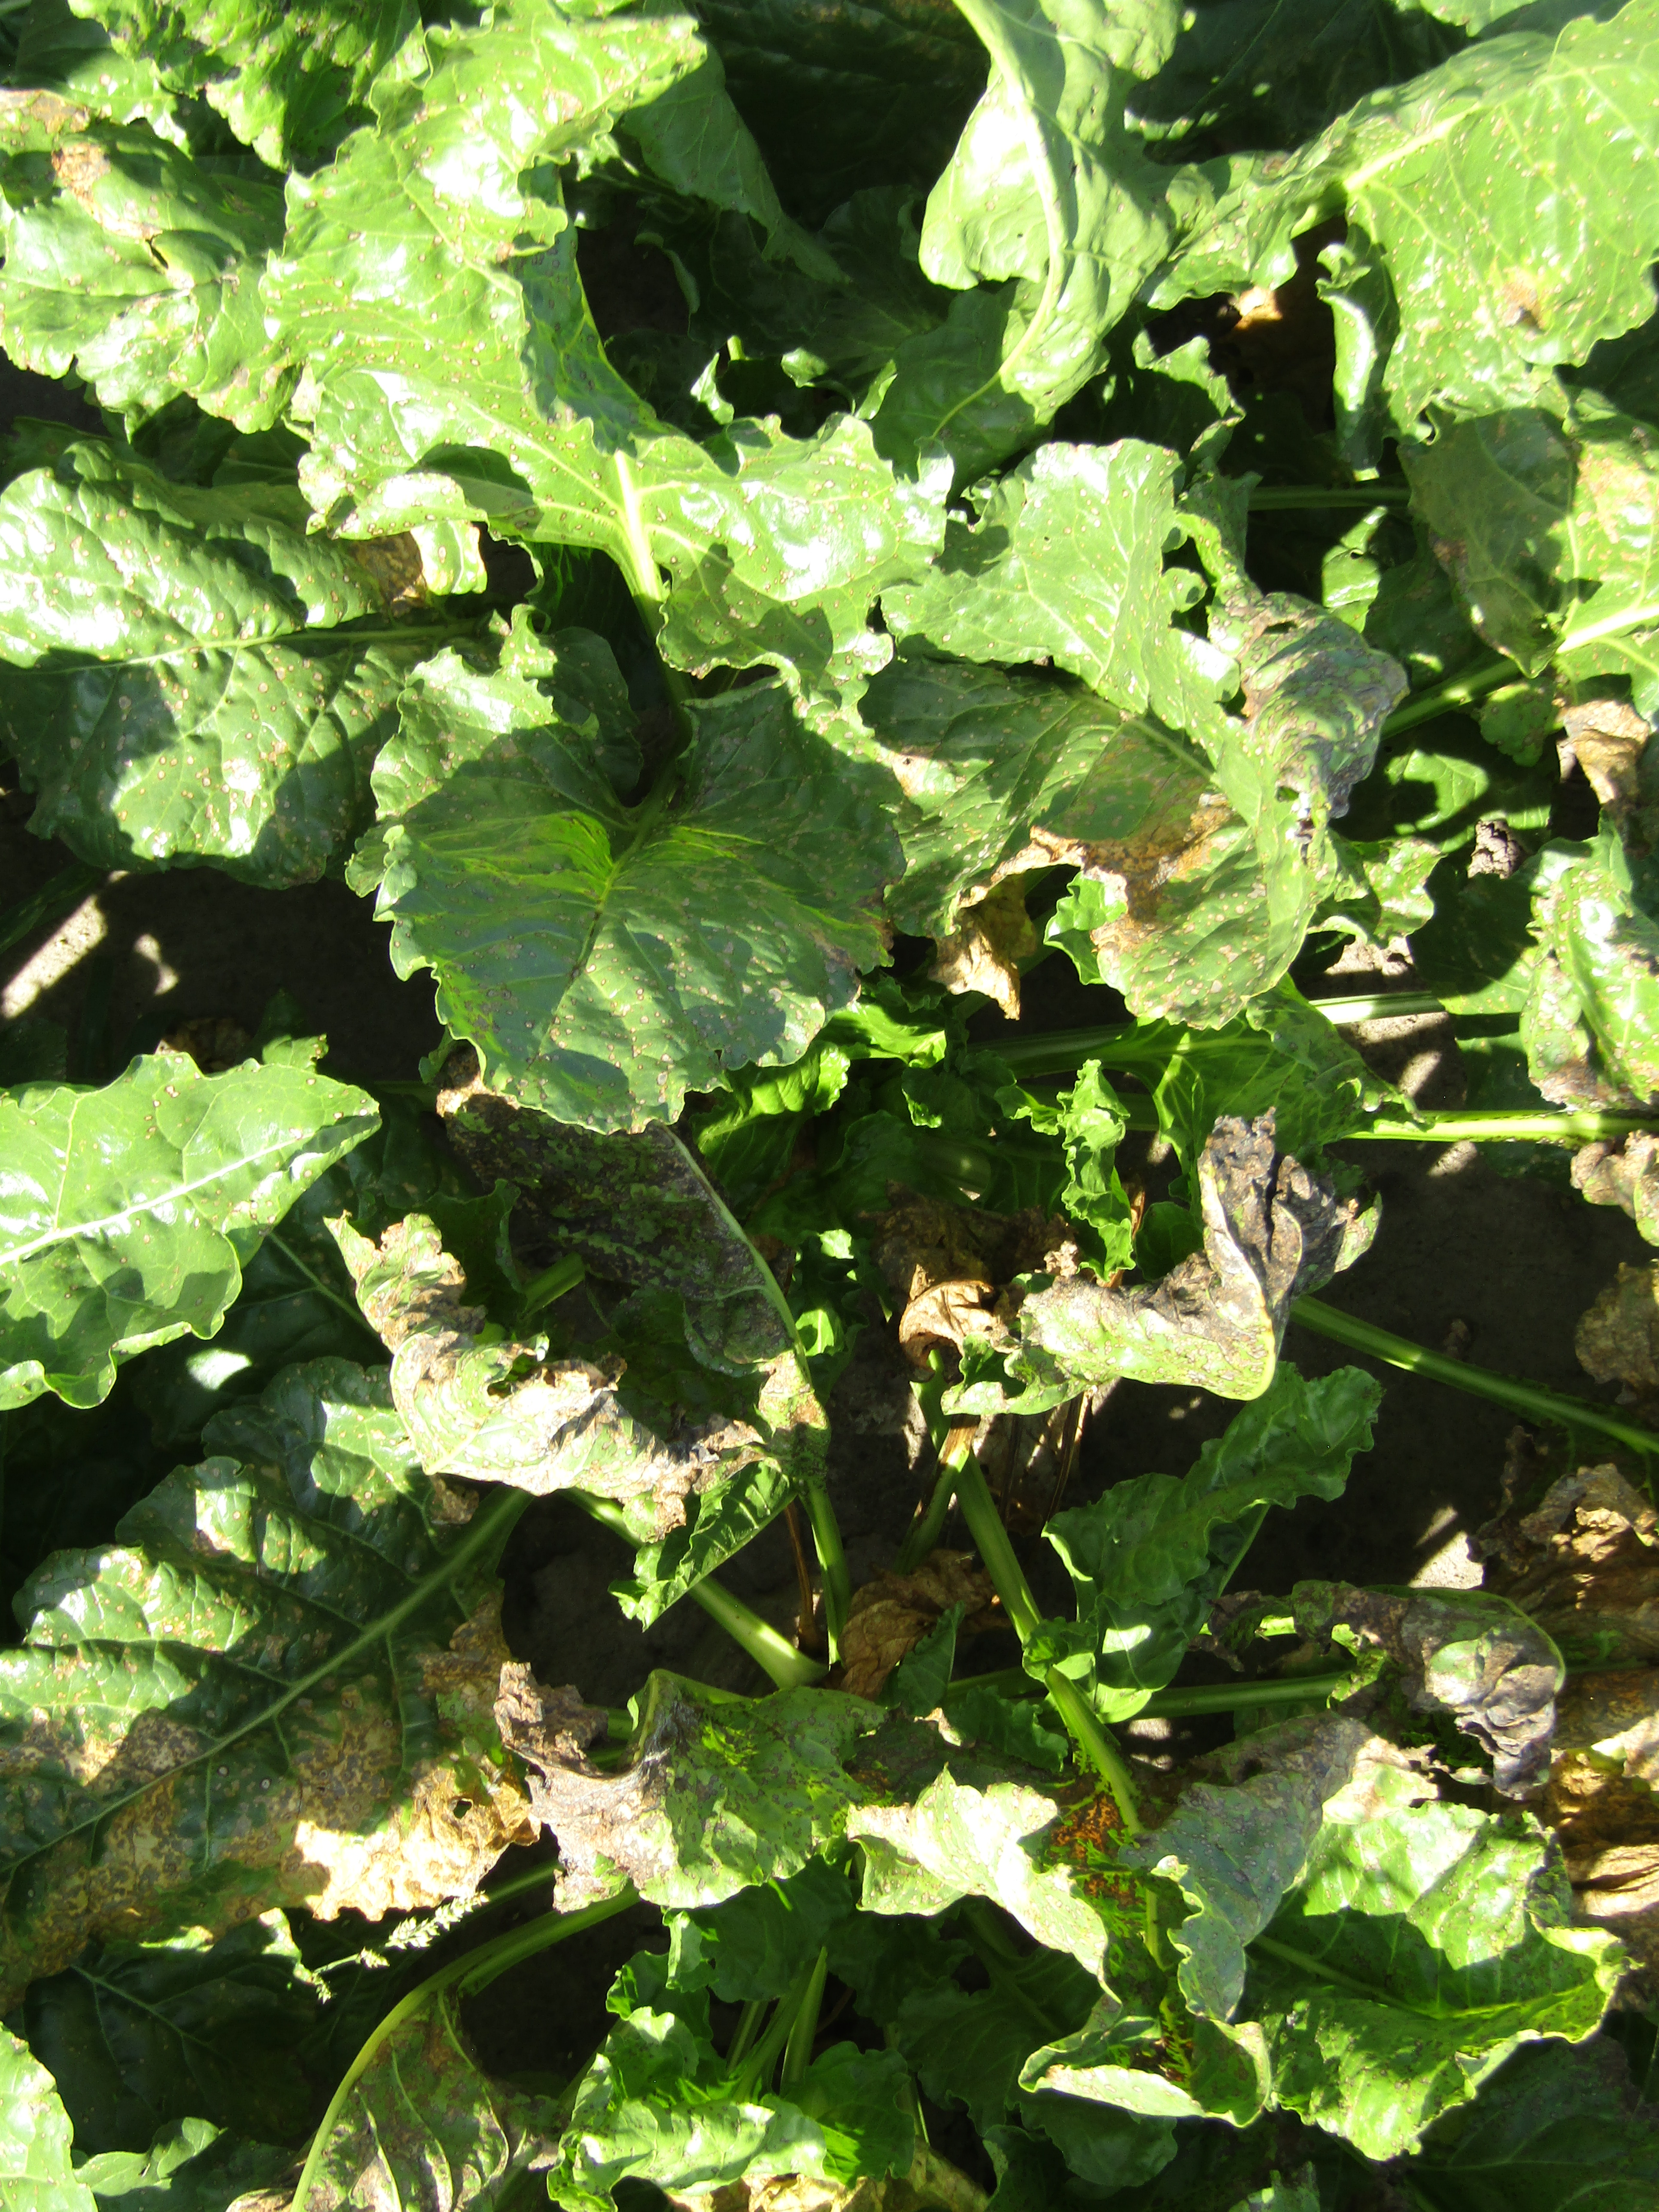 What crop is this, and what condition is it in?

beet, cercospora
